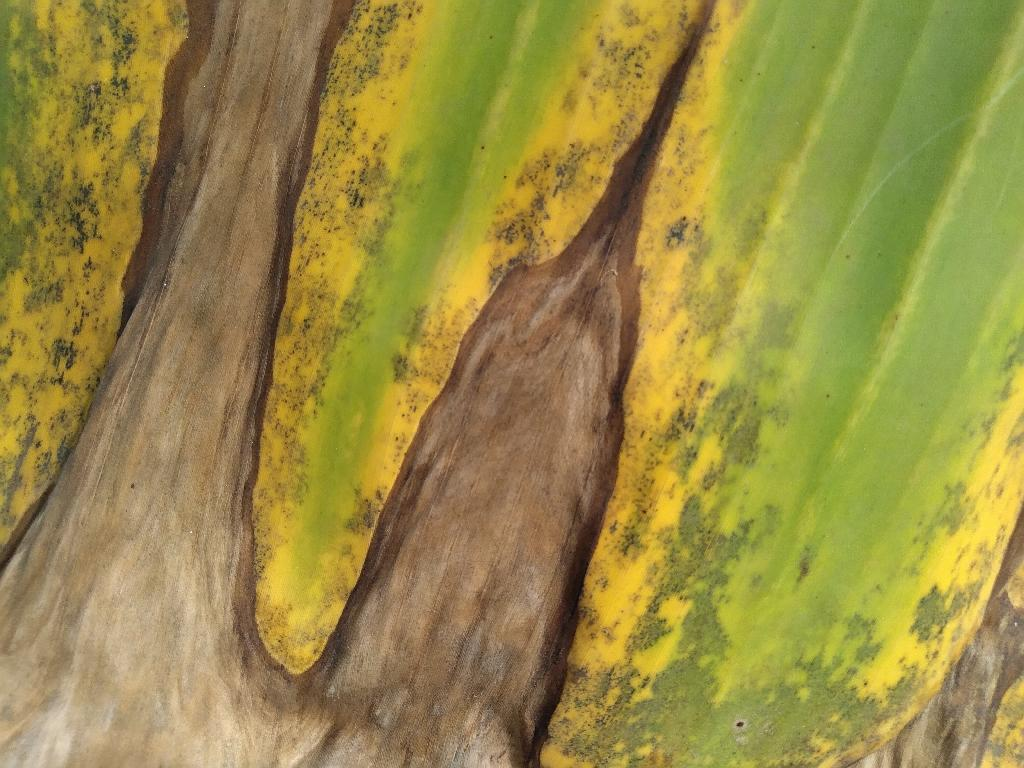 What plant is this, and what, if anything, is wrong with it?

banana, black sigatoka
